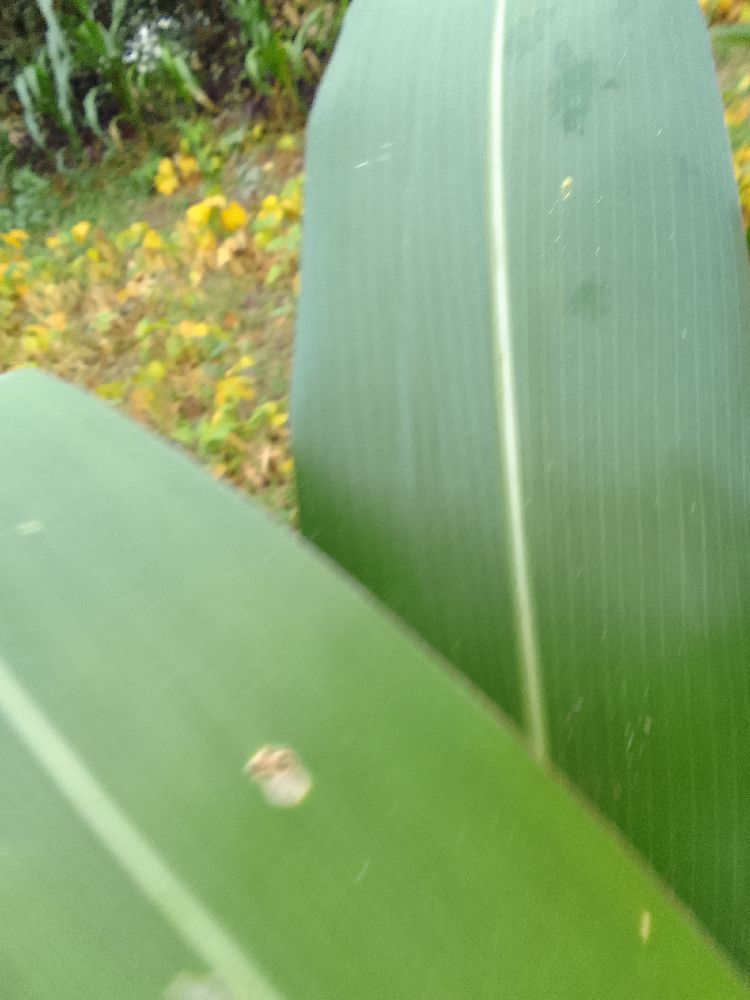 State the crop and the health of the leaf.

maize, healthy
